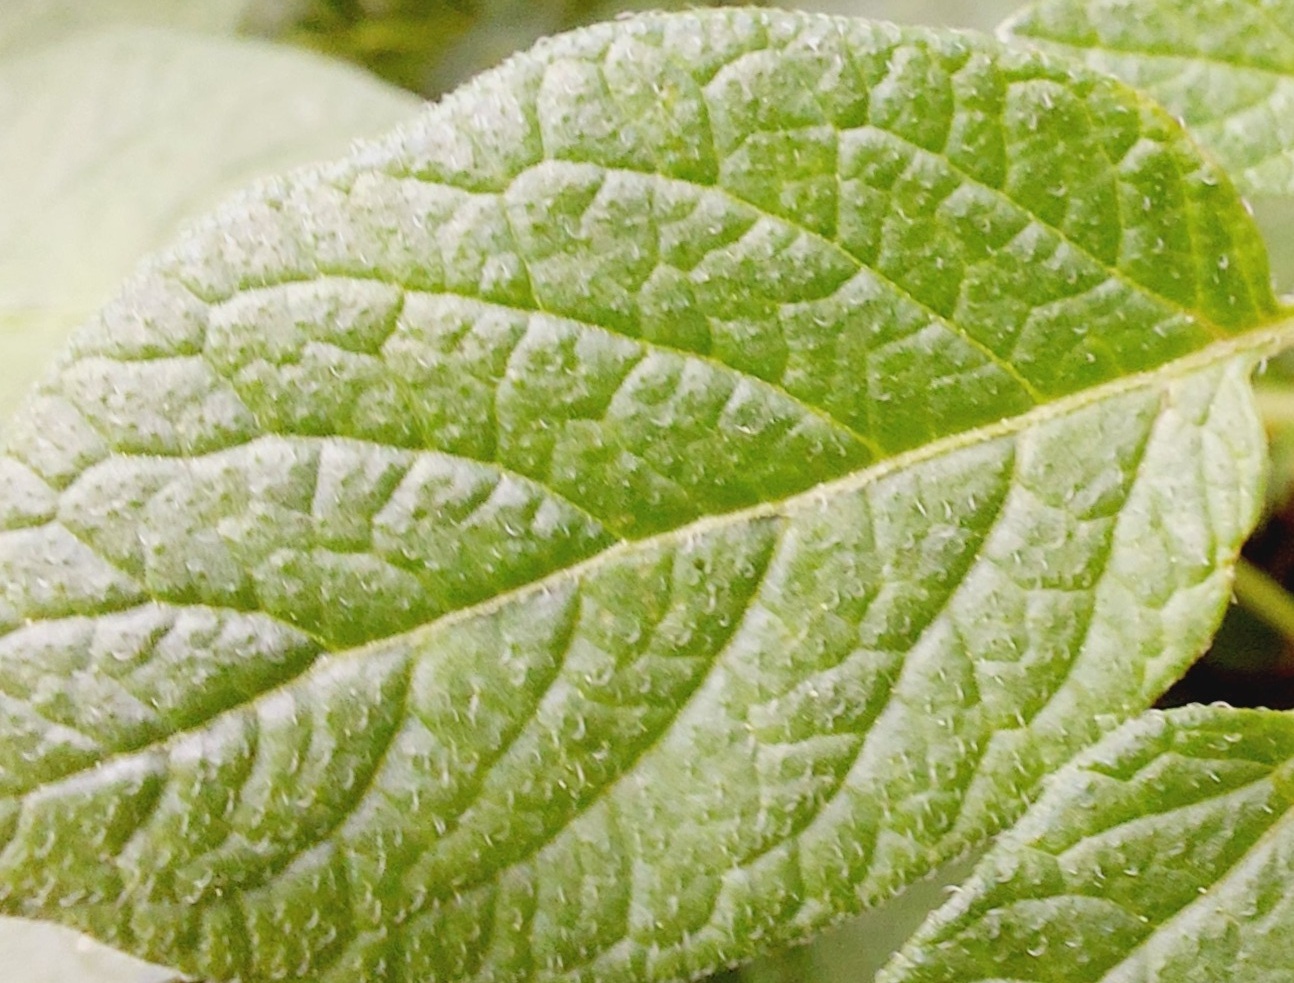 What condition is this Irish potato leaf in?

healthy
